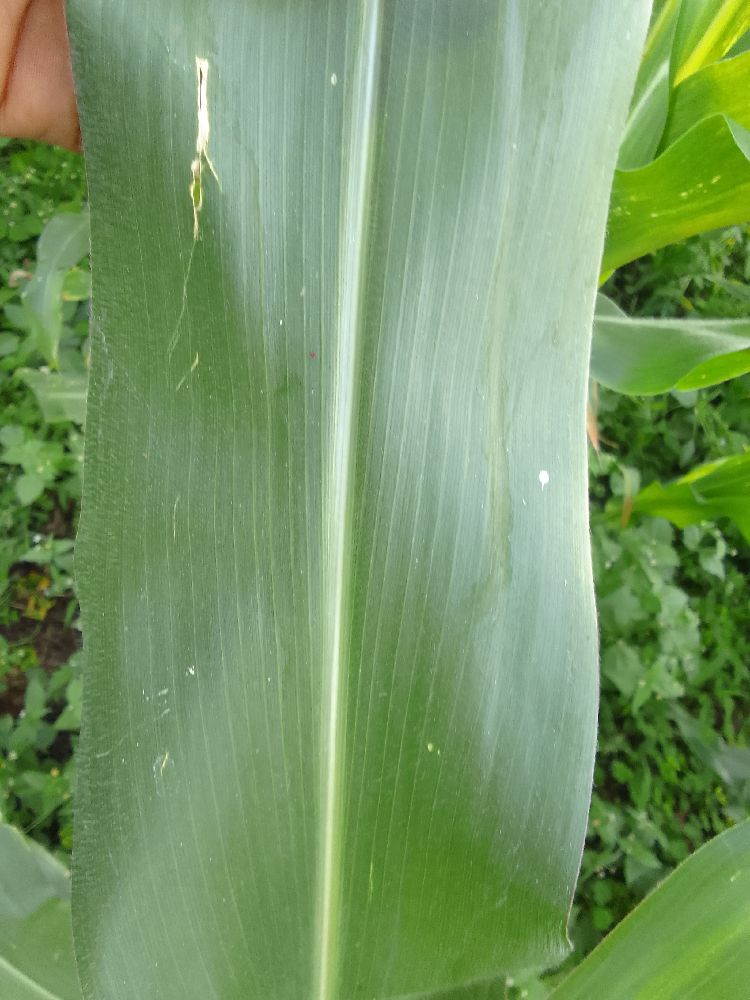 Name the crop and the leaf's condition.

maize, healthy
